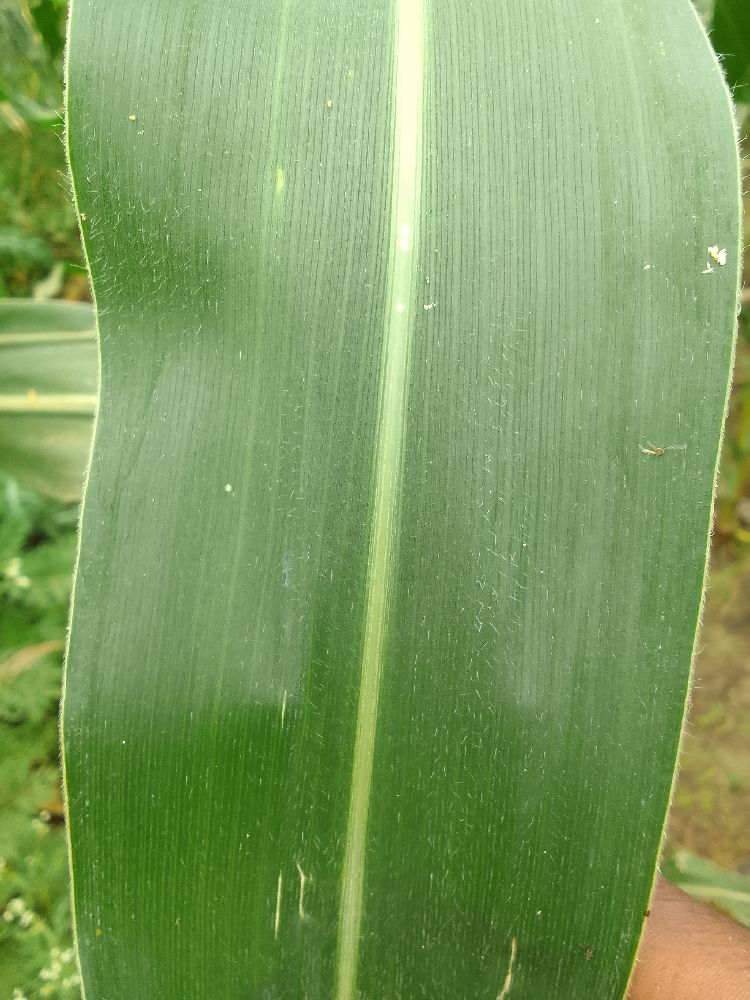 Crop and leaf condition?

maize, healthy
